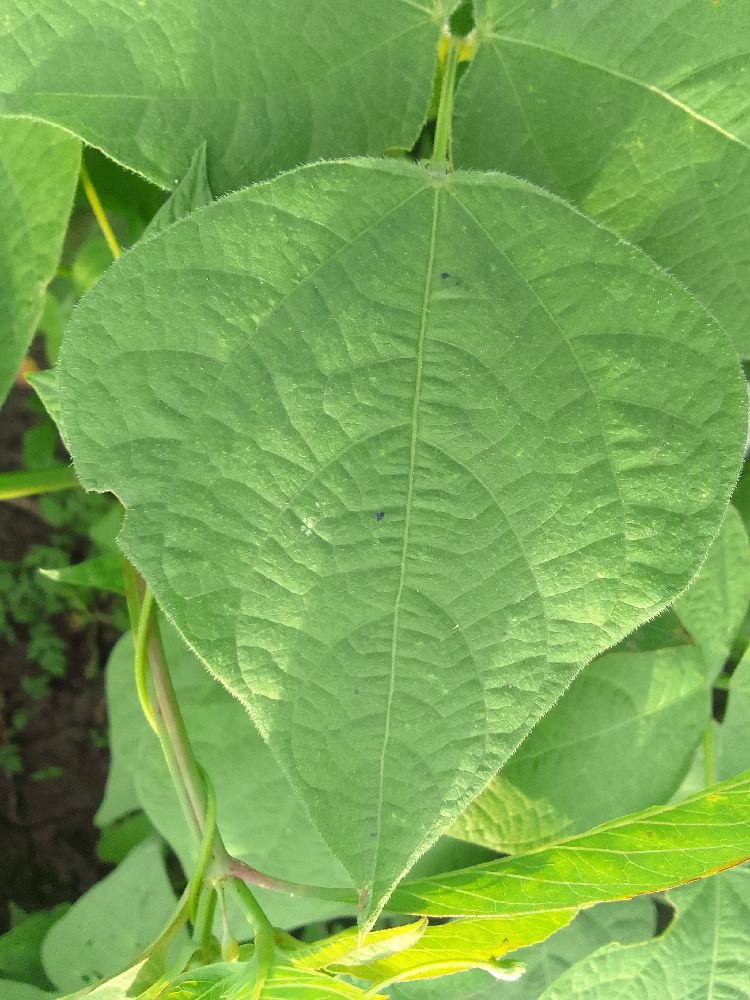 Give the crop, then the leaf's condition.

common bean, healthy
